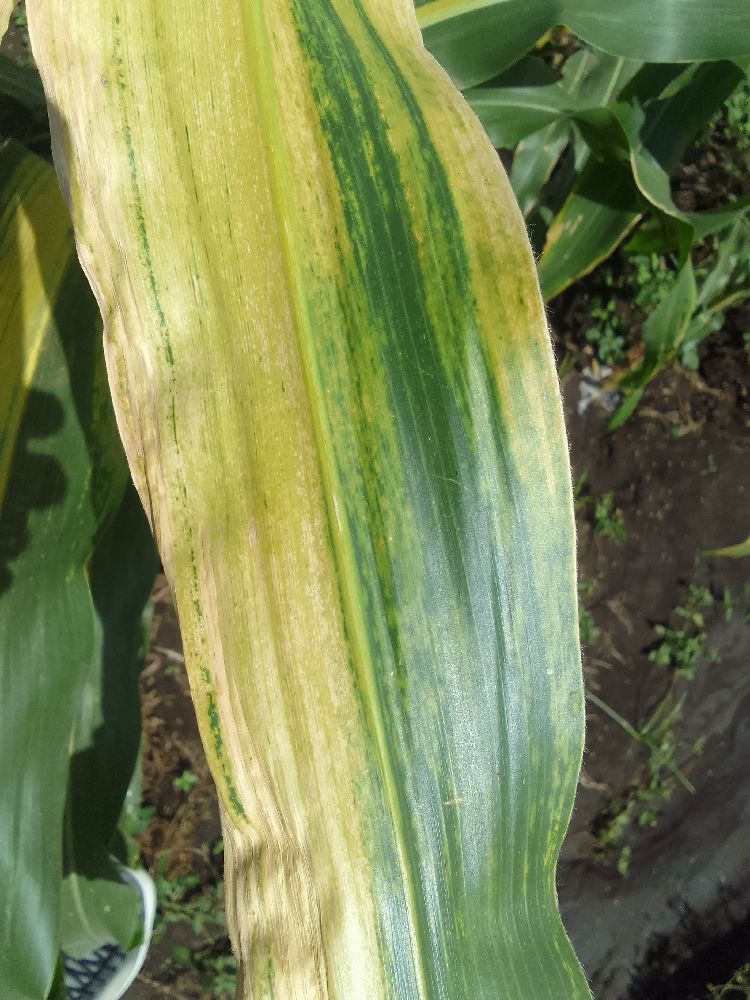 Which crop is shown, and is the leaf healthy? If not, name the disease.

maize, maize lethal necrosis
